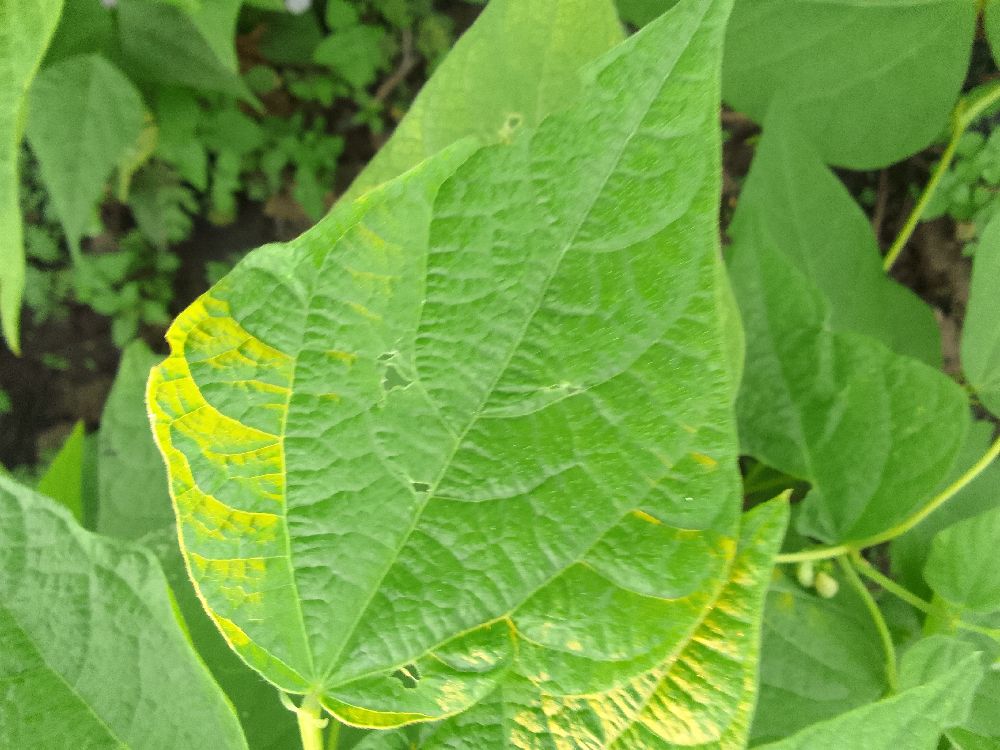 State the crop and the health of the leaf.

common bean, healthy
